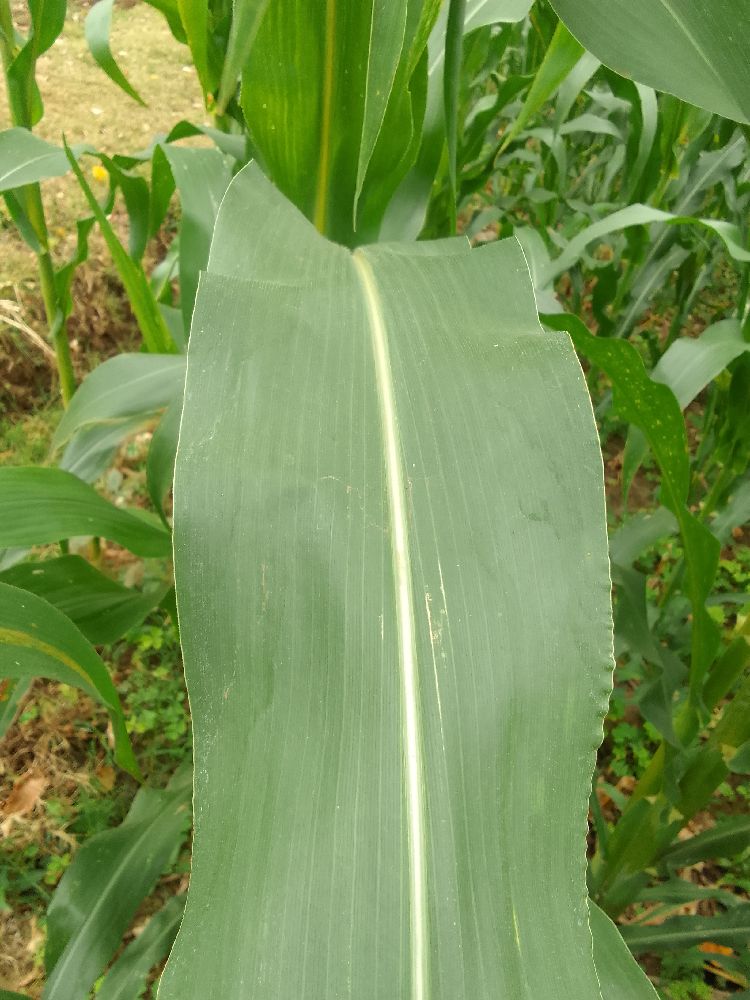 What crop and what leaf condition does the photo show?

maize, healthy
